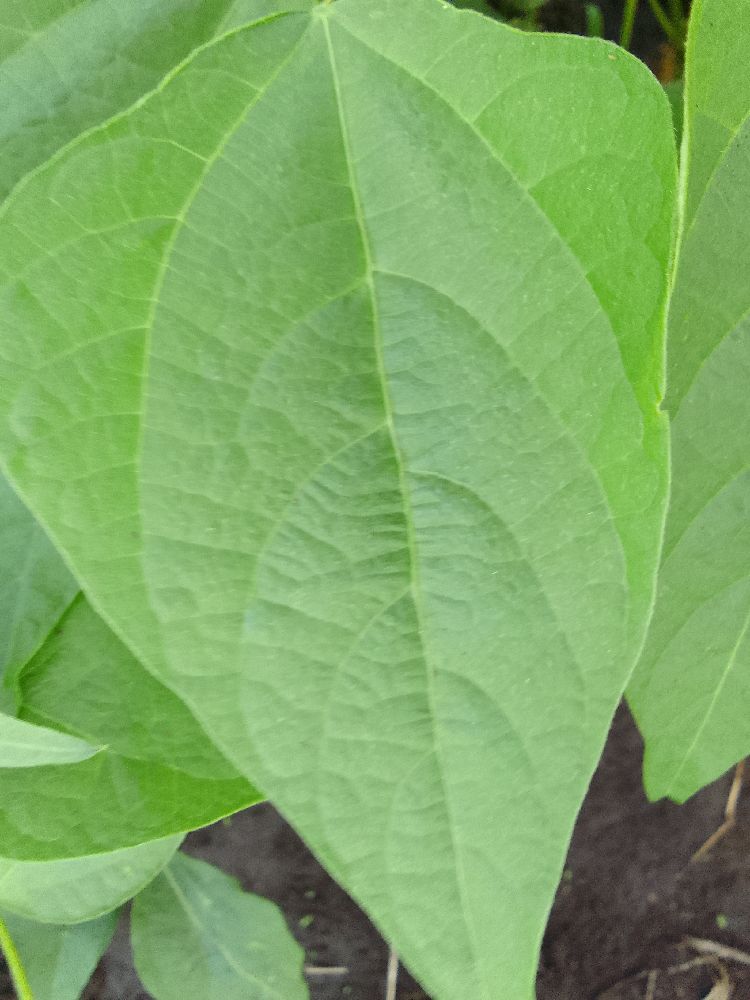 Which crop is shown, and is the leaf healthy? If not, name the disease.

common bean, healthy
